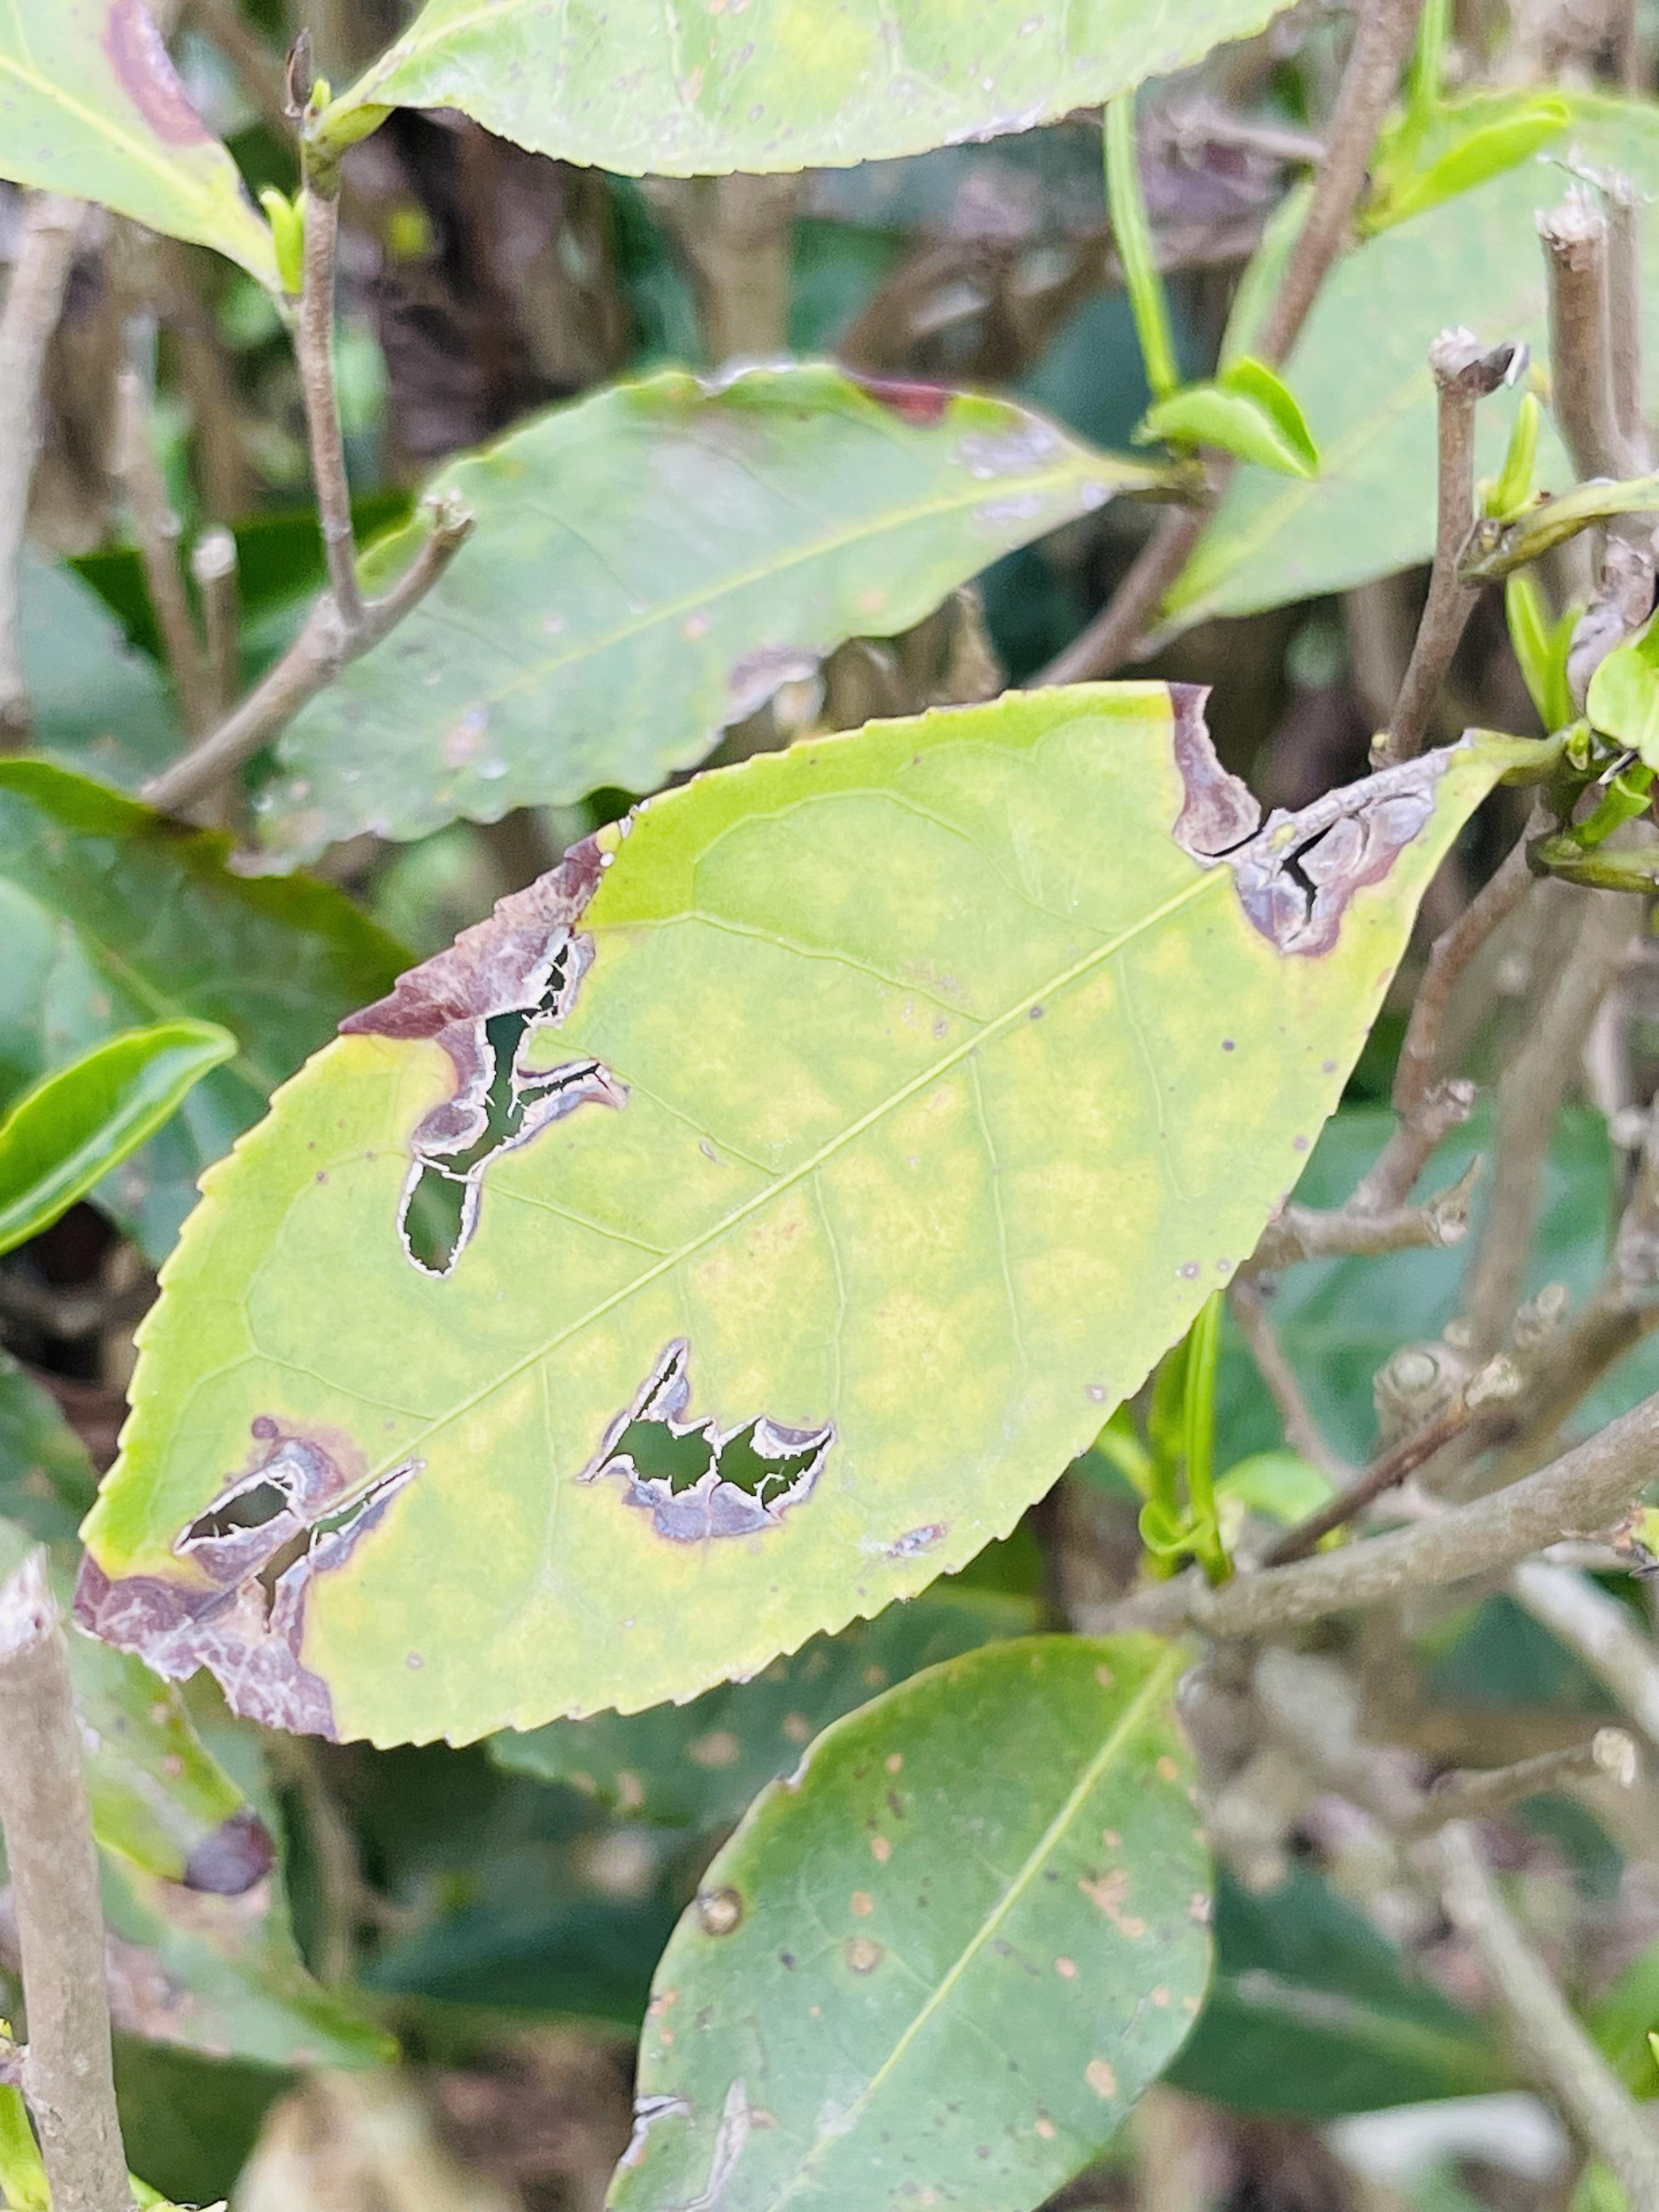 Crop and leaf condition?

tea, blight
